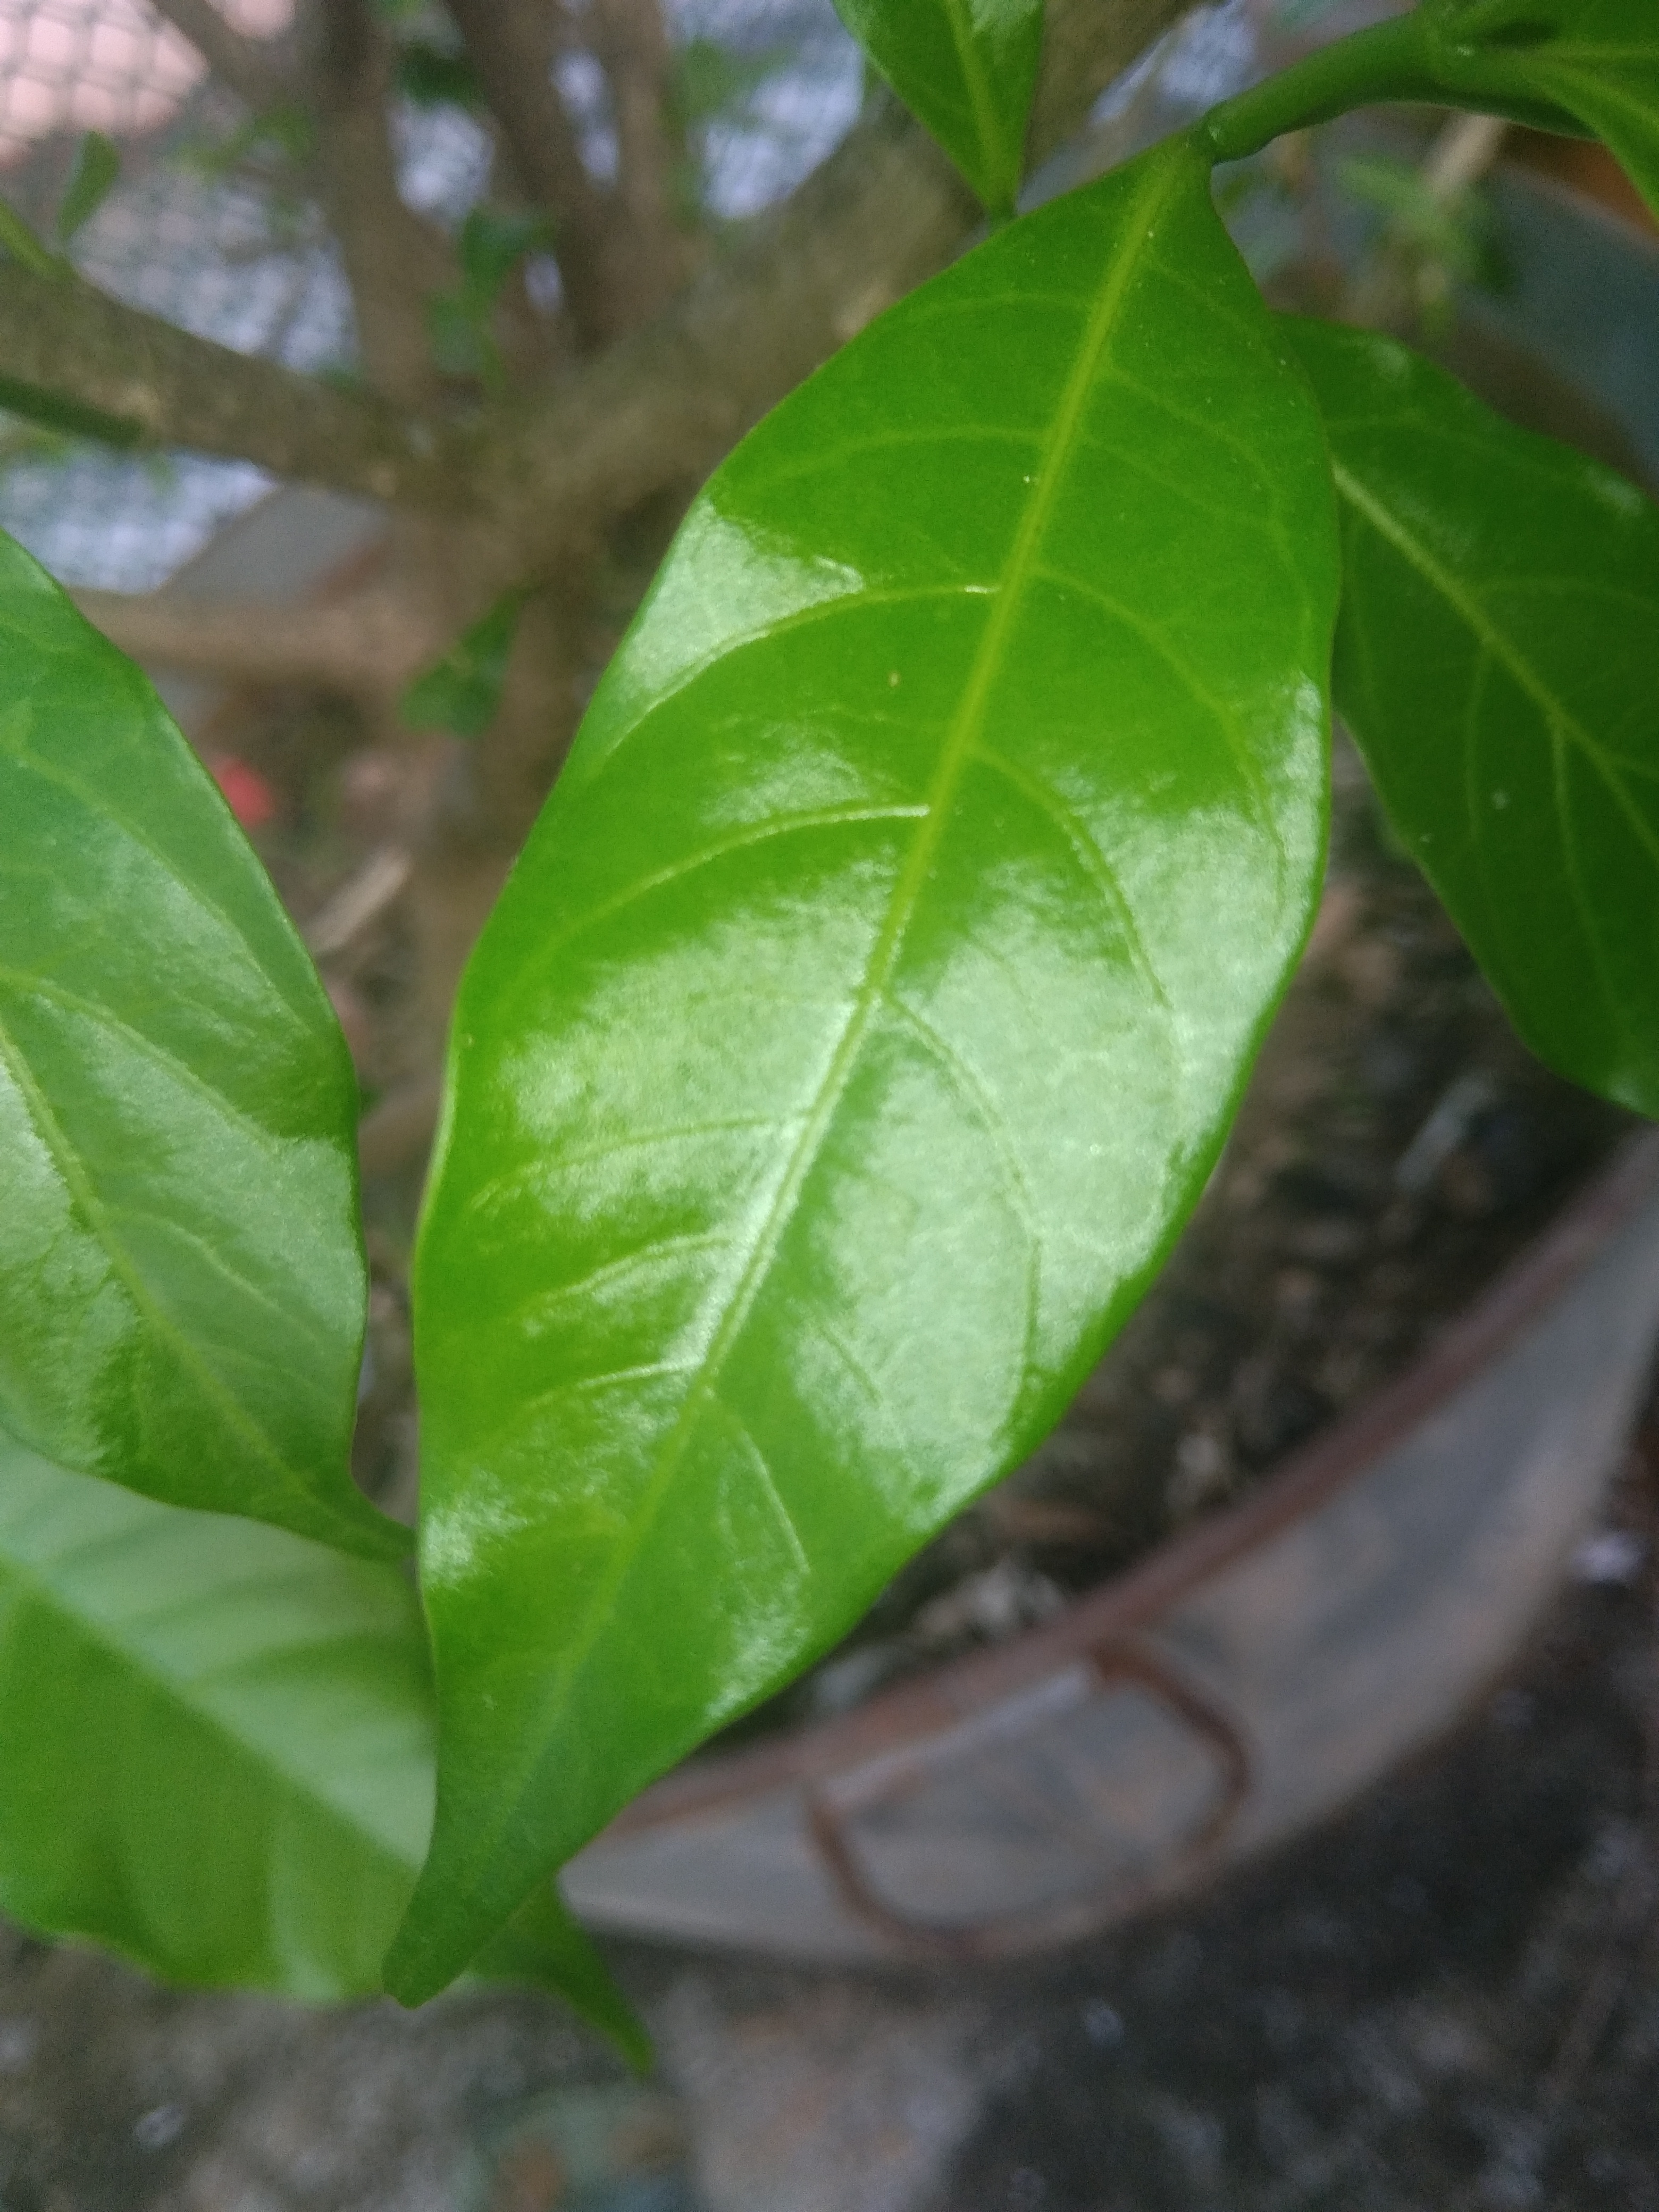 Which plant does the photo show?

togor
